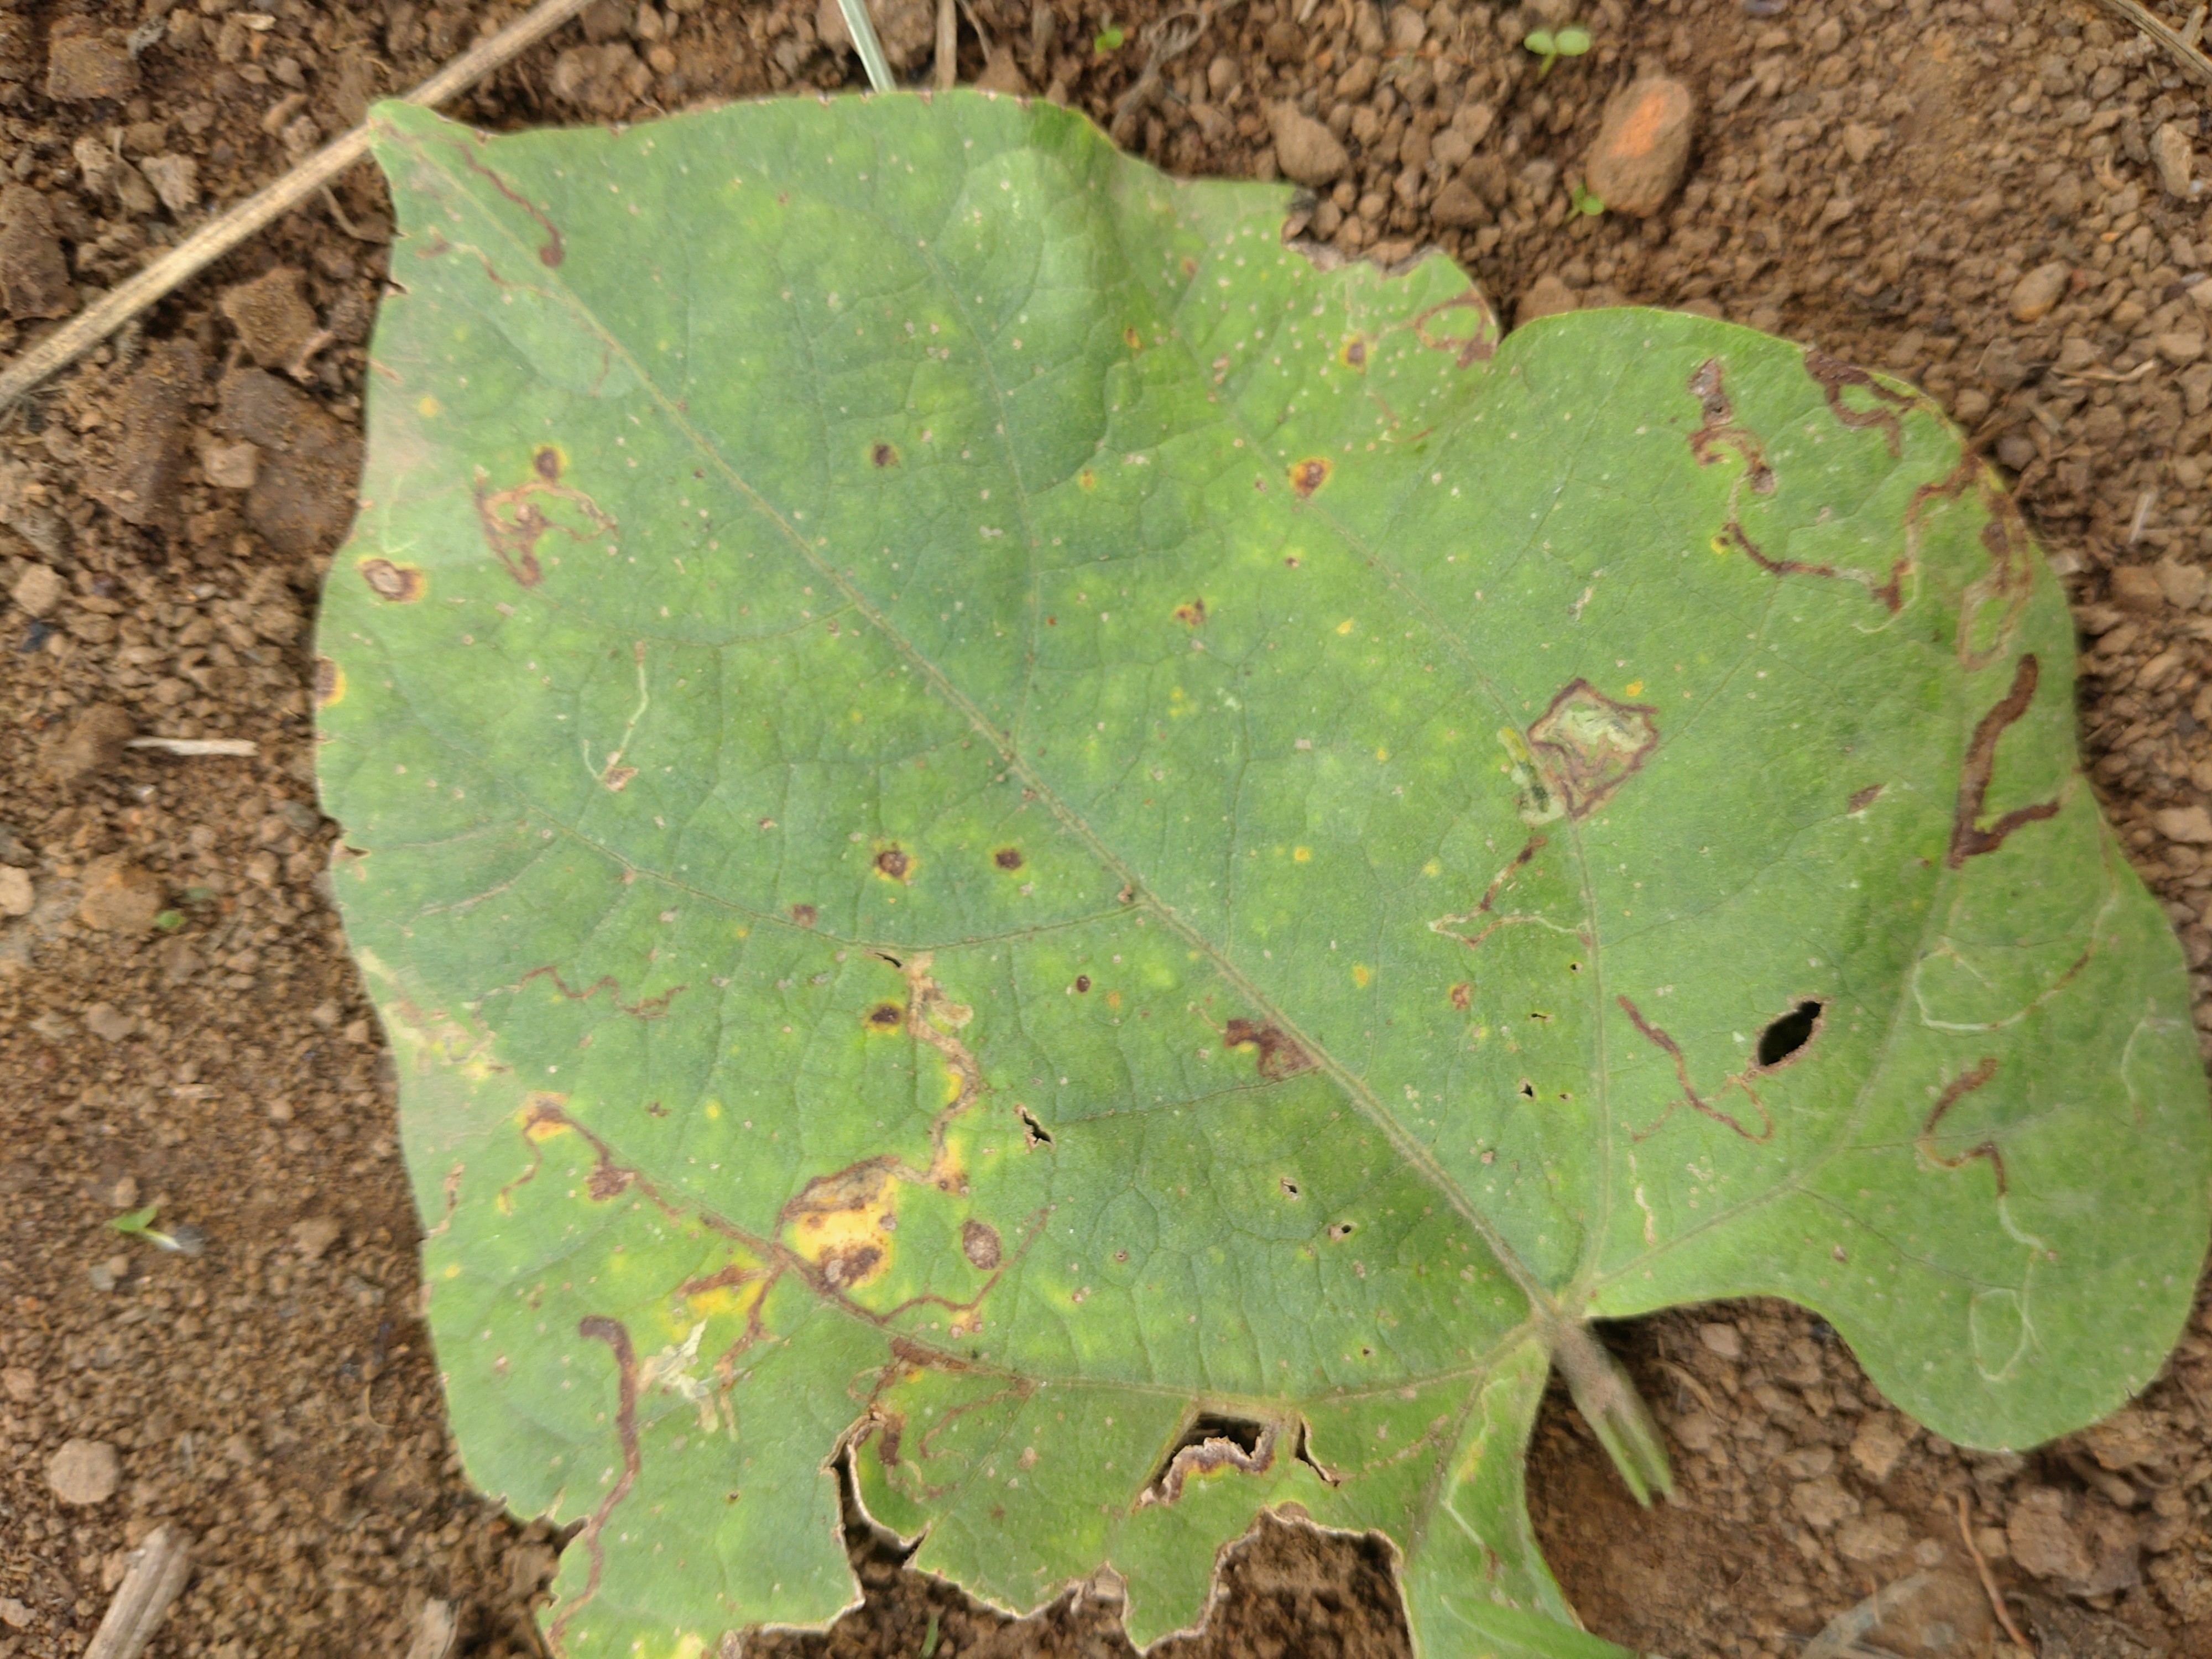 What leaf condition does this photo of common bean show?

rust
